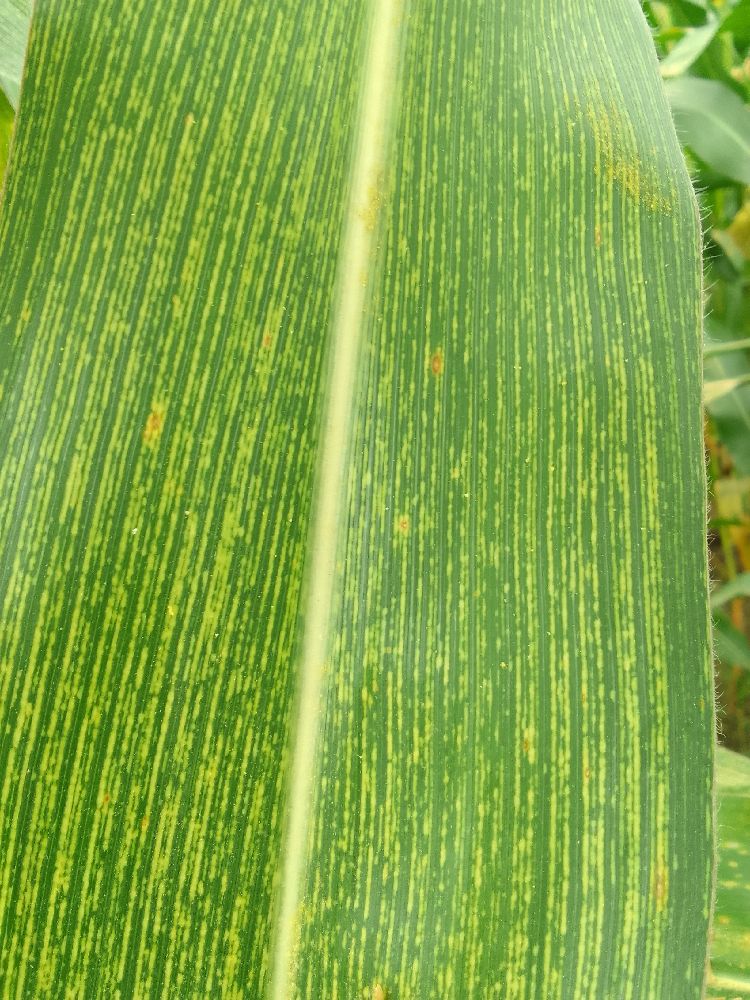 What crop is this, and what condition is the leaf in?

maize, maize streak virus
